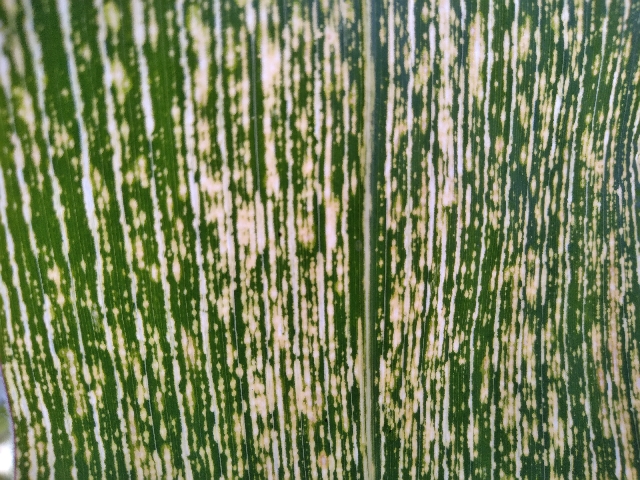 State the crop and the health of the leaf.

maize, maize streak virus
